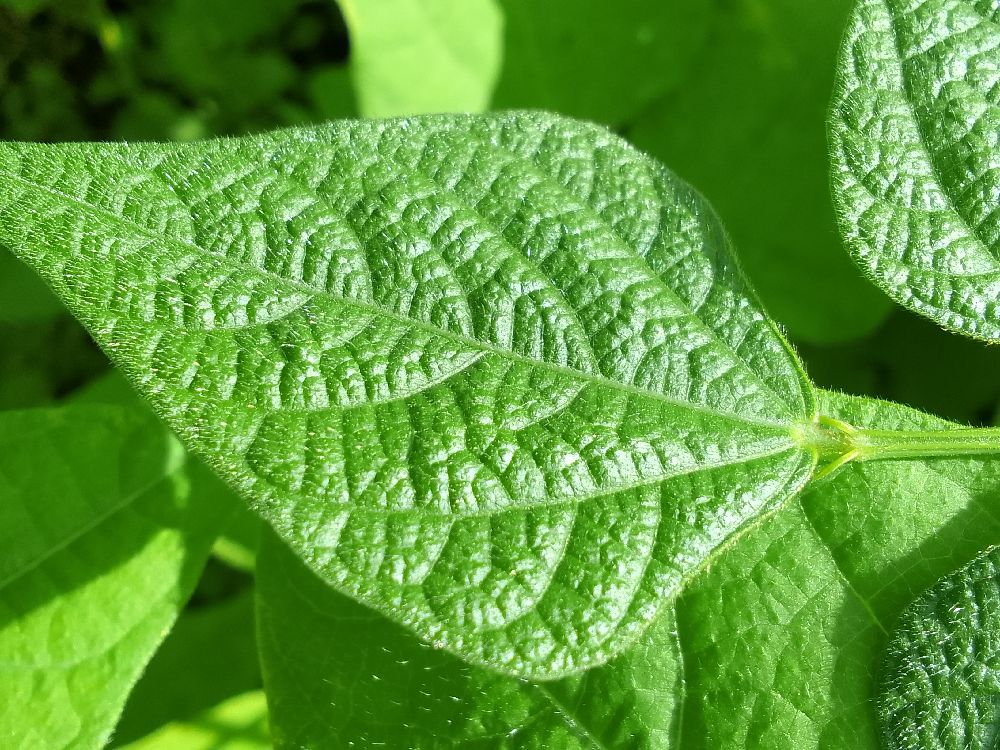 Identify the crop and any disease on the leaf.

common bean, healthy
